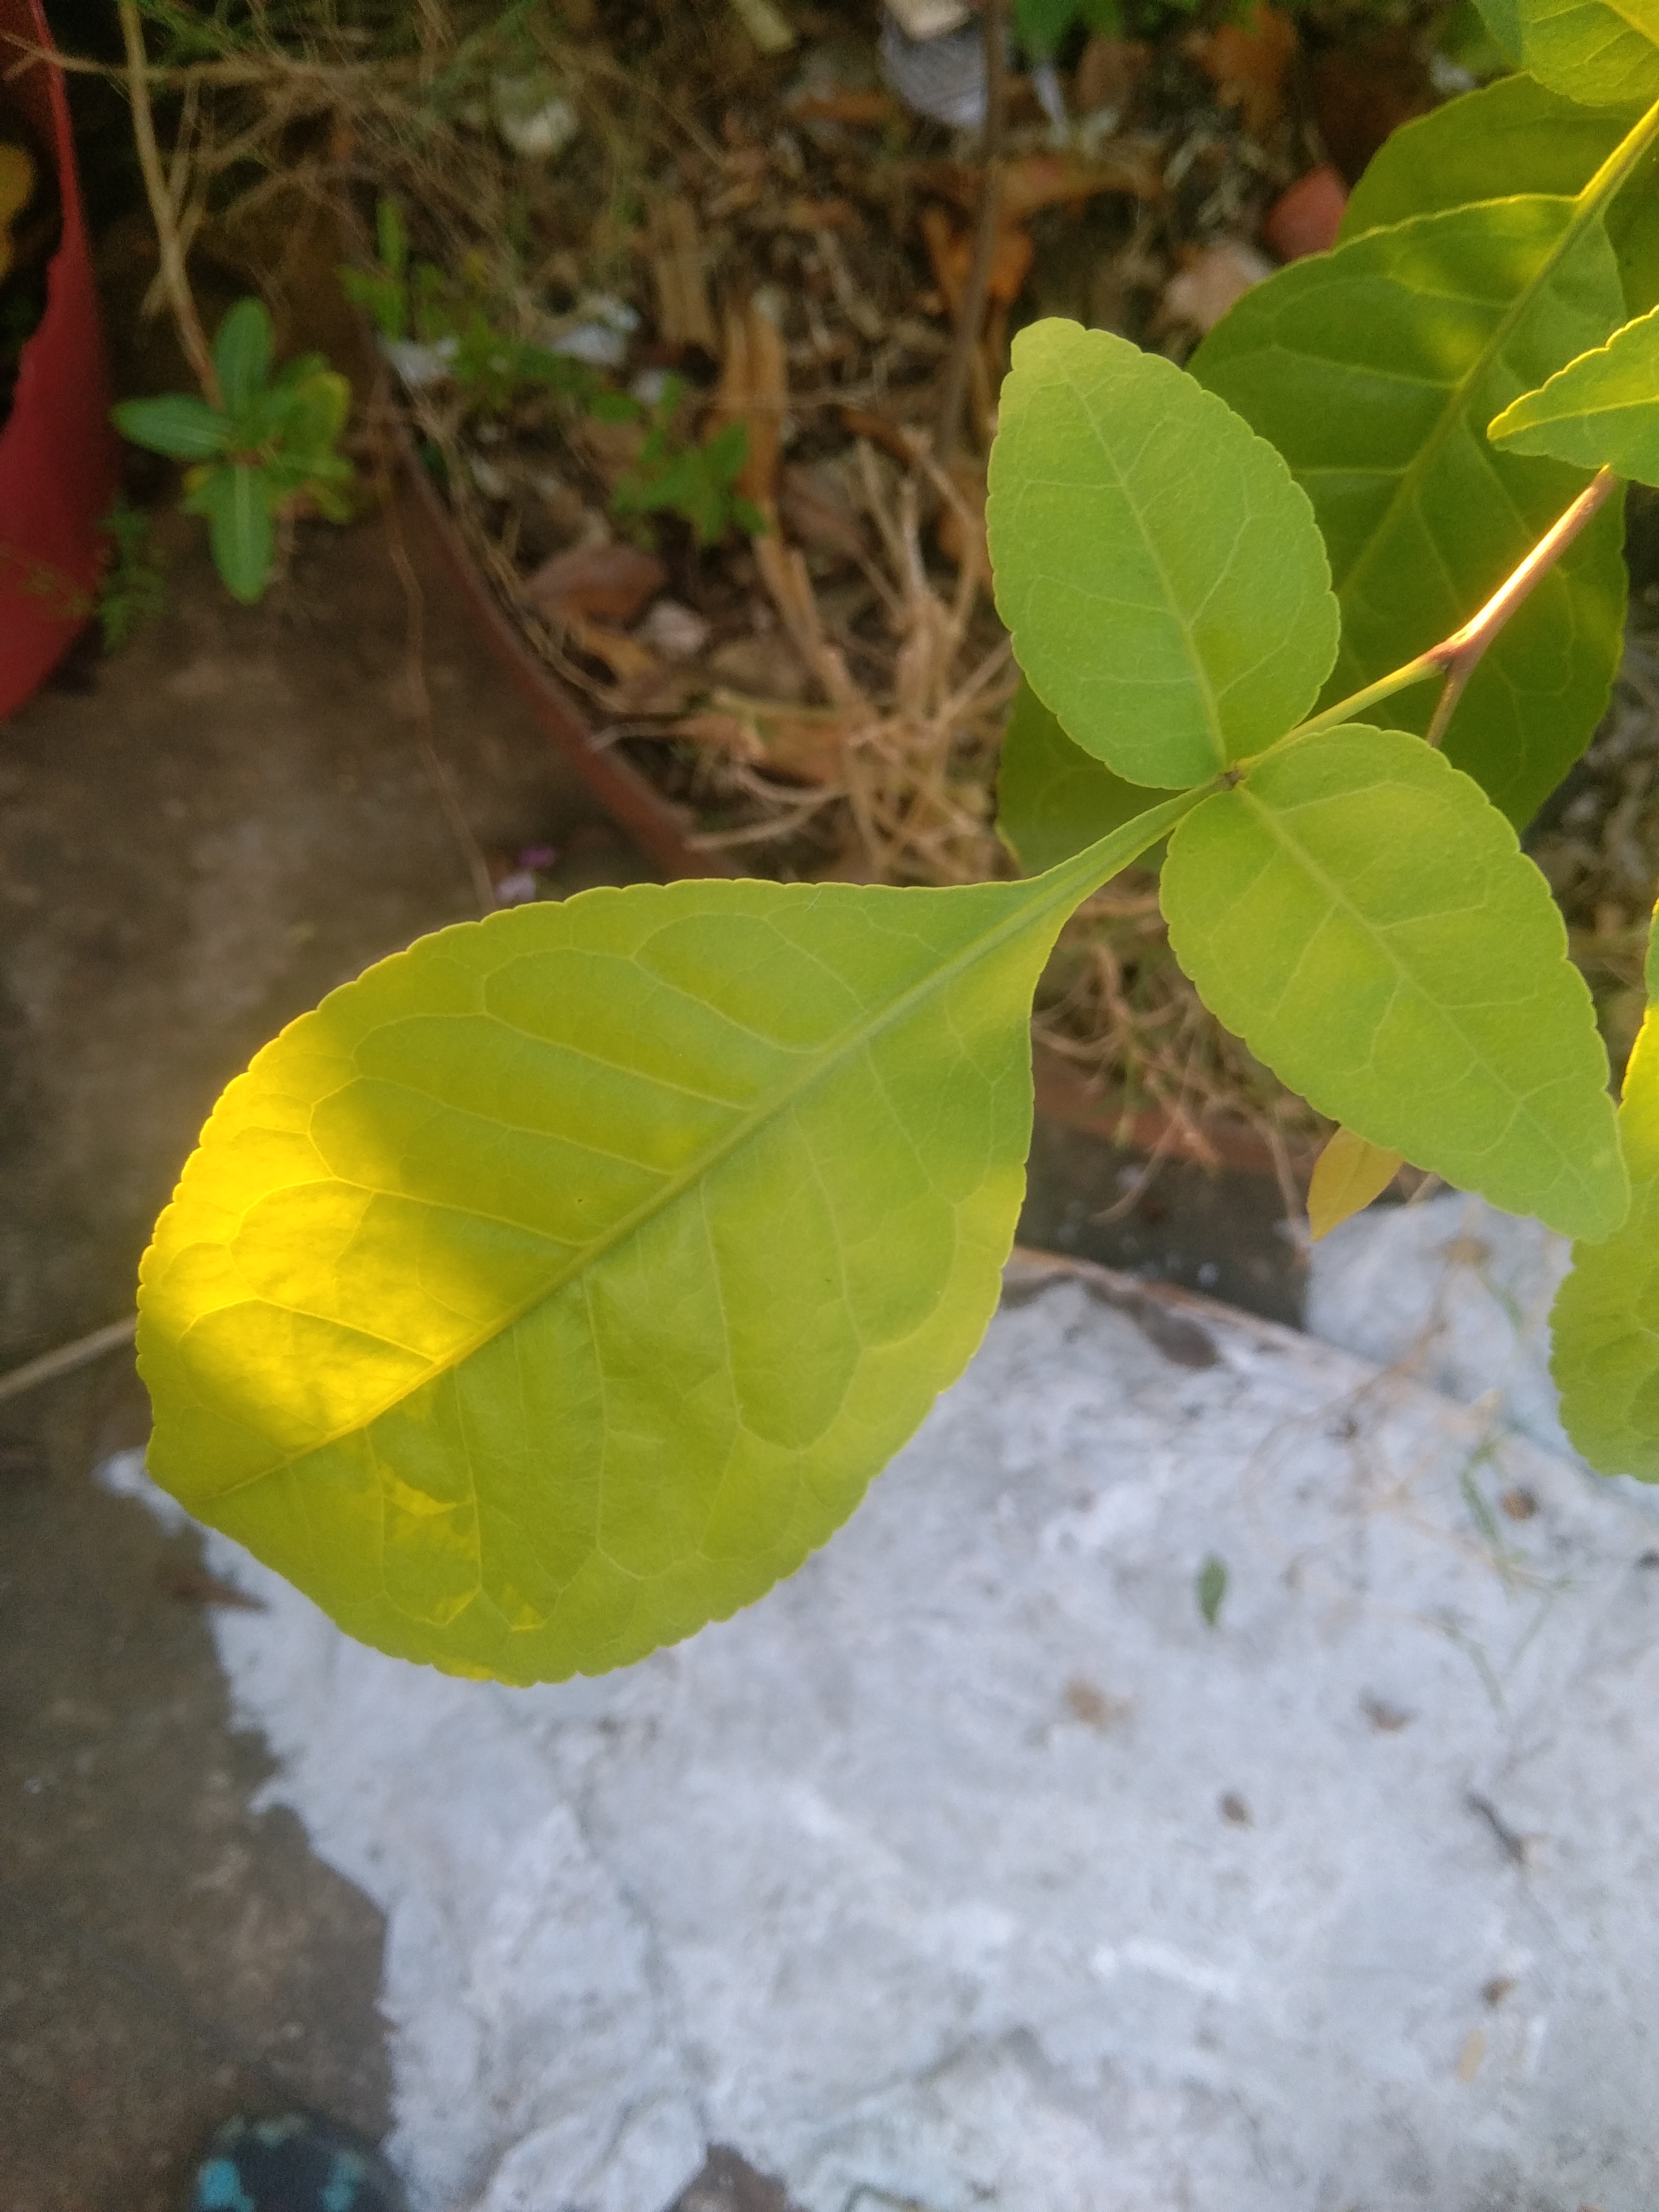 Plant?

wood apple
